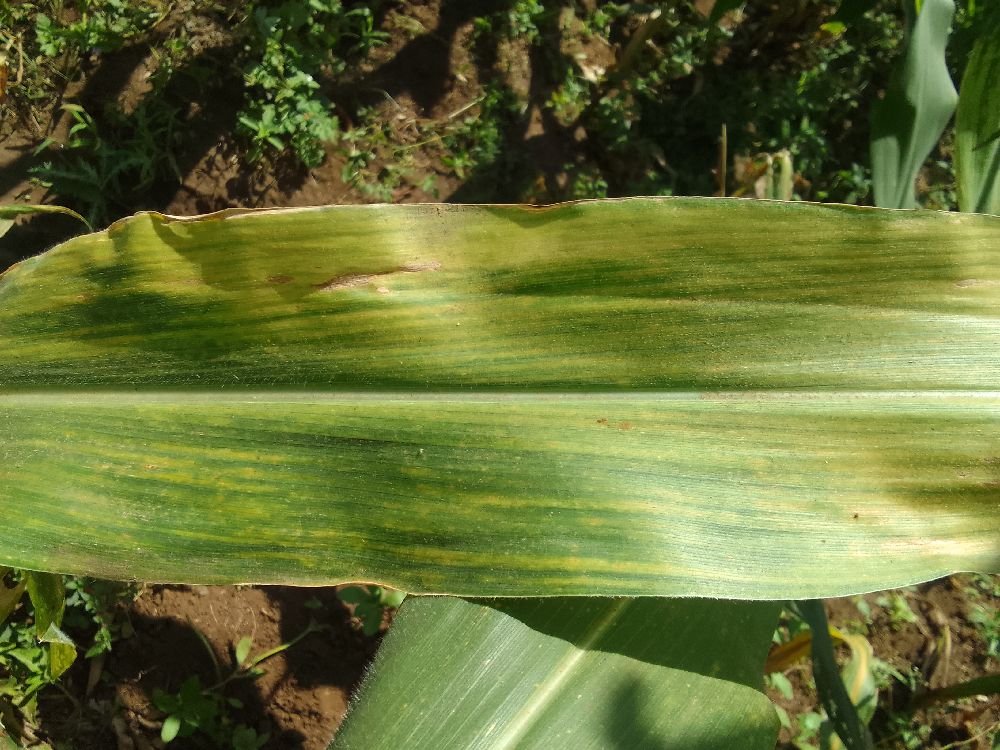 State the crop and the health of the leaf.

maize, maize lethal necrosis
